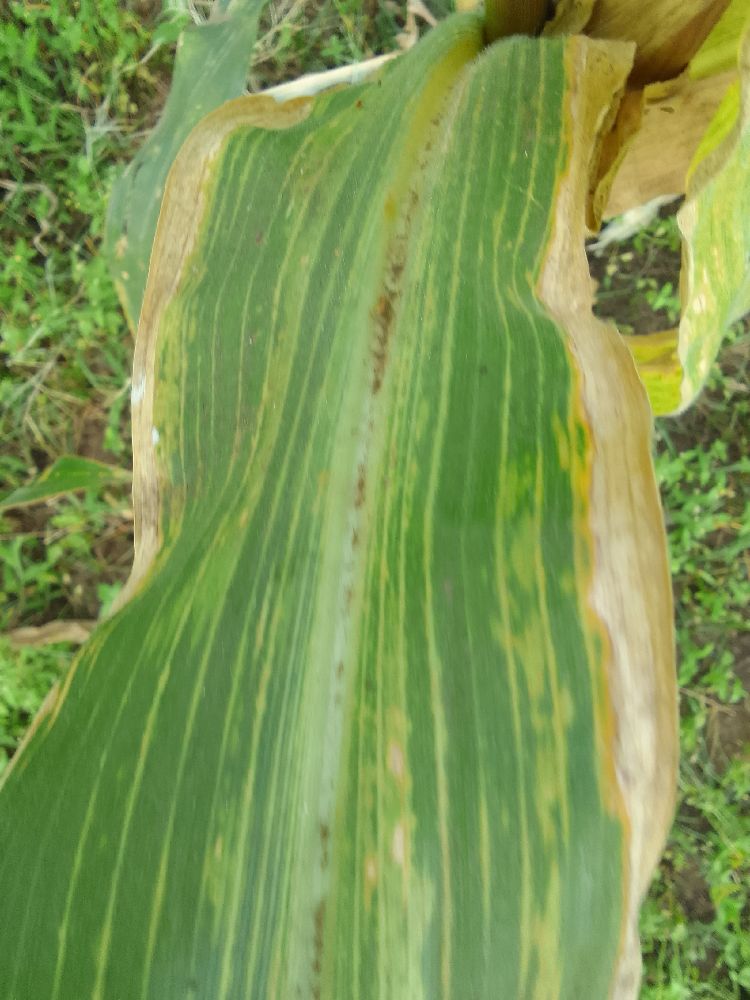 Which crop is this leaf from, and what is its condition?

maize, maize lethal necrosis
